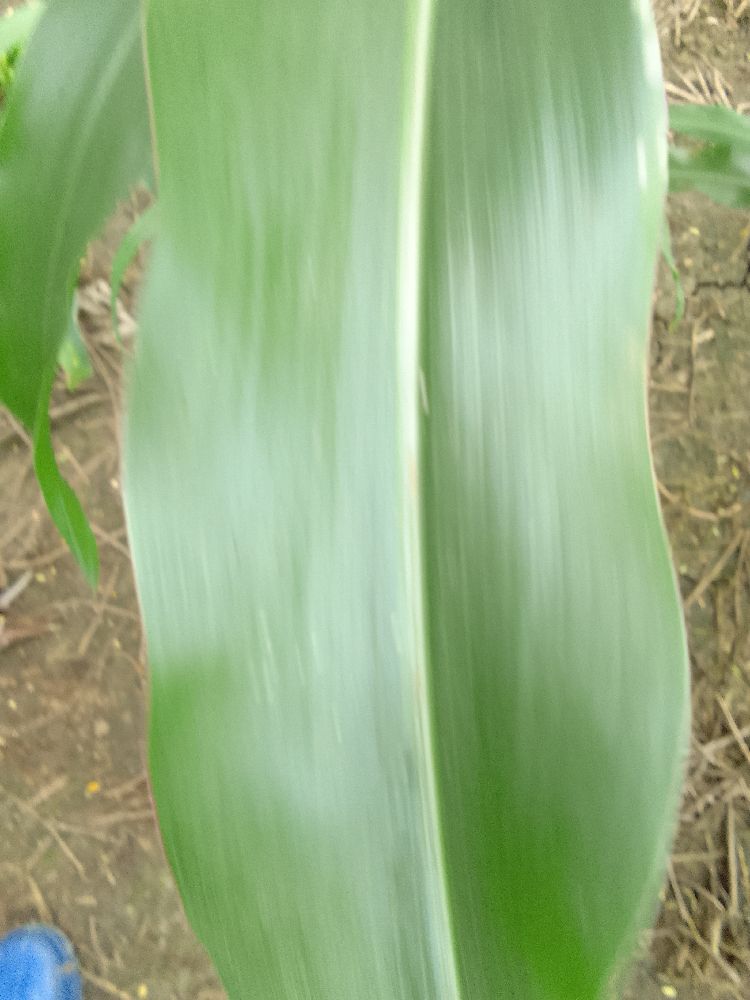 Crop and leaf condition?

maize, healthy
